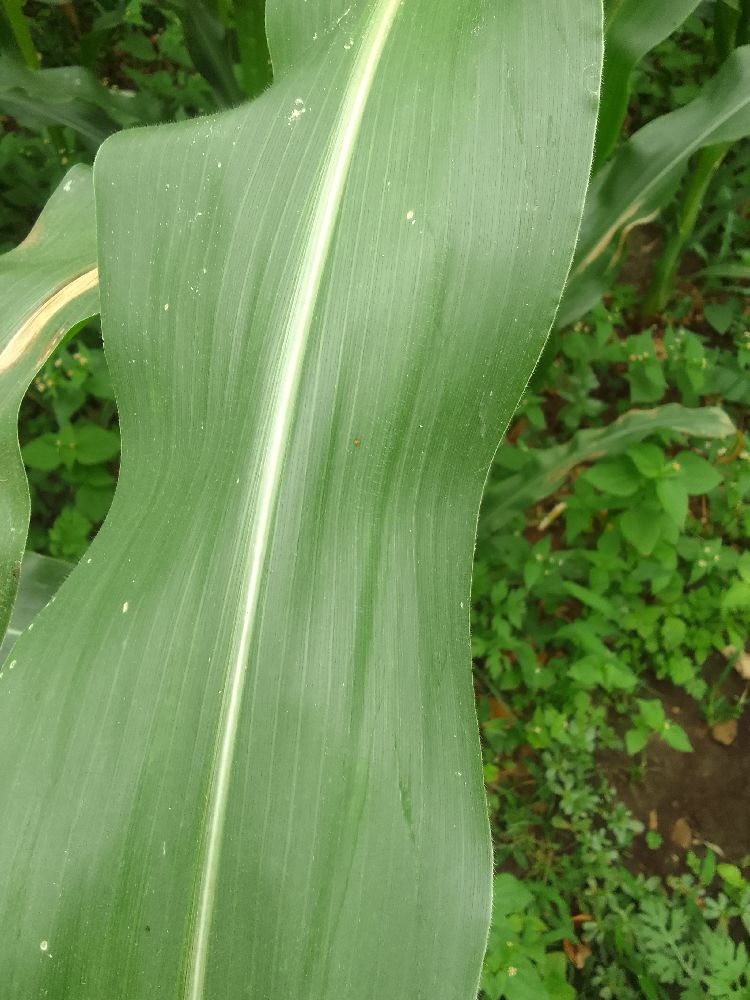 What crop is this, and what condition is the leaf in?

maize, healthy
